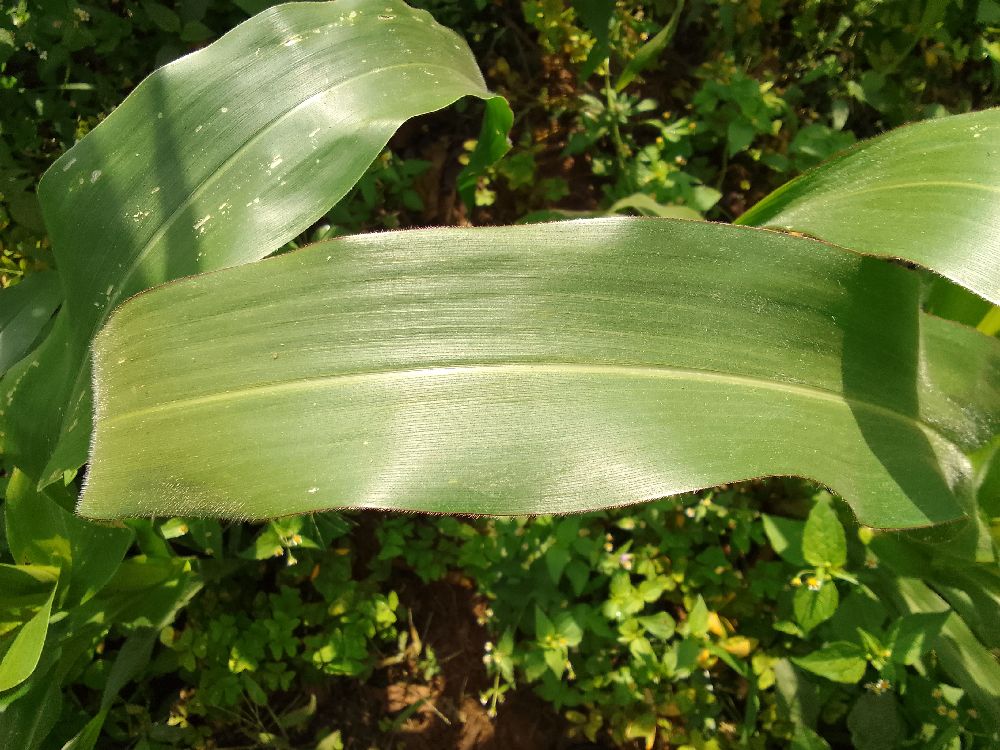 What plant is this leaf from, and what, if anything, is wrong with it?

maize, healthy
